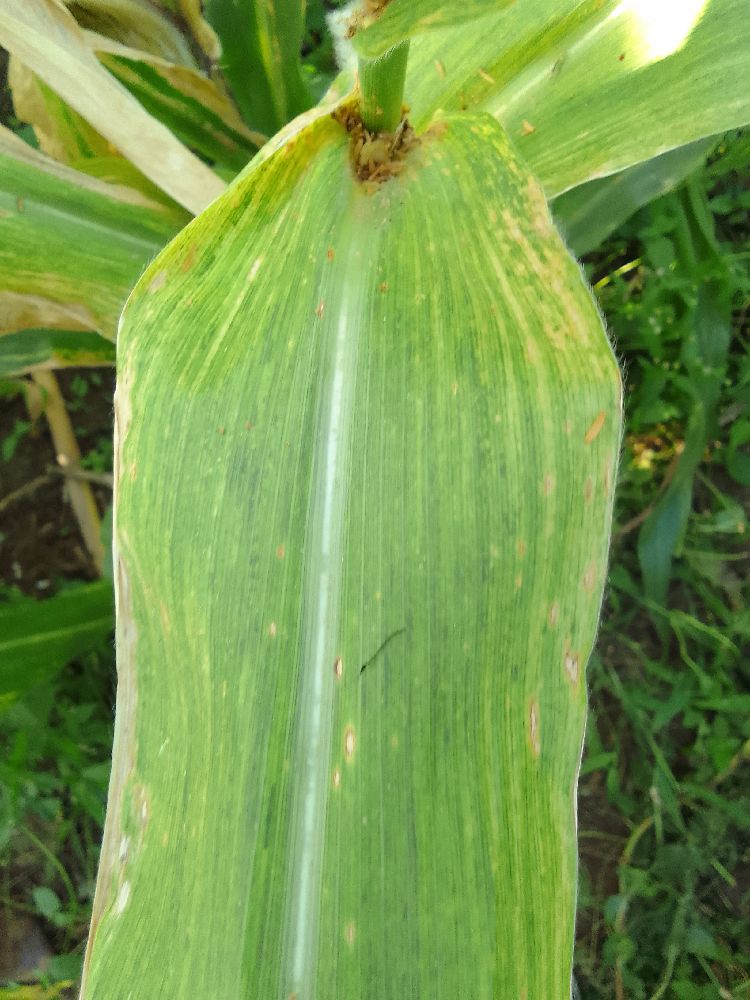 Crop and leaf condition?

maize, maize lethal necrosis
